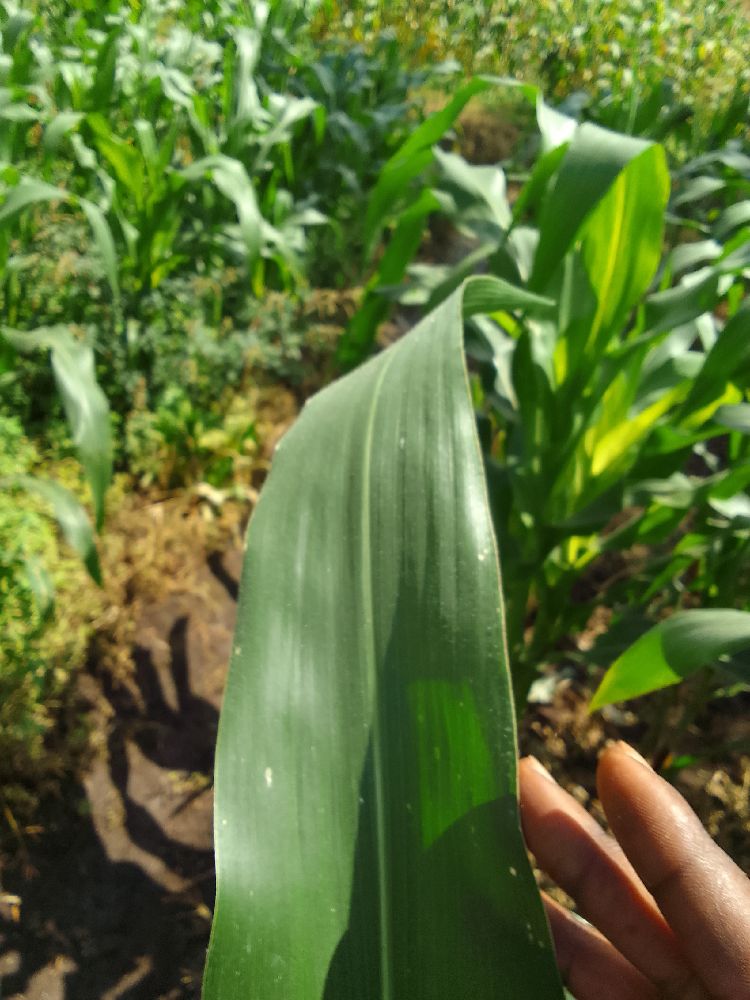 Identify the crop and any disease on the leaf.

maize, healthy
